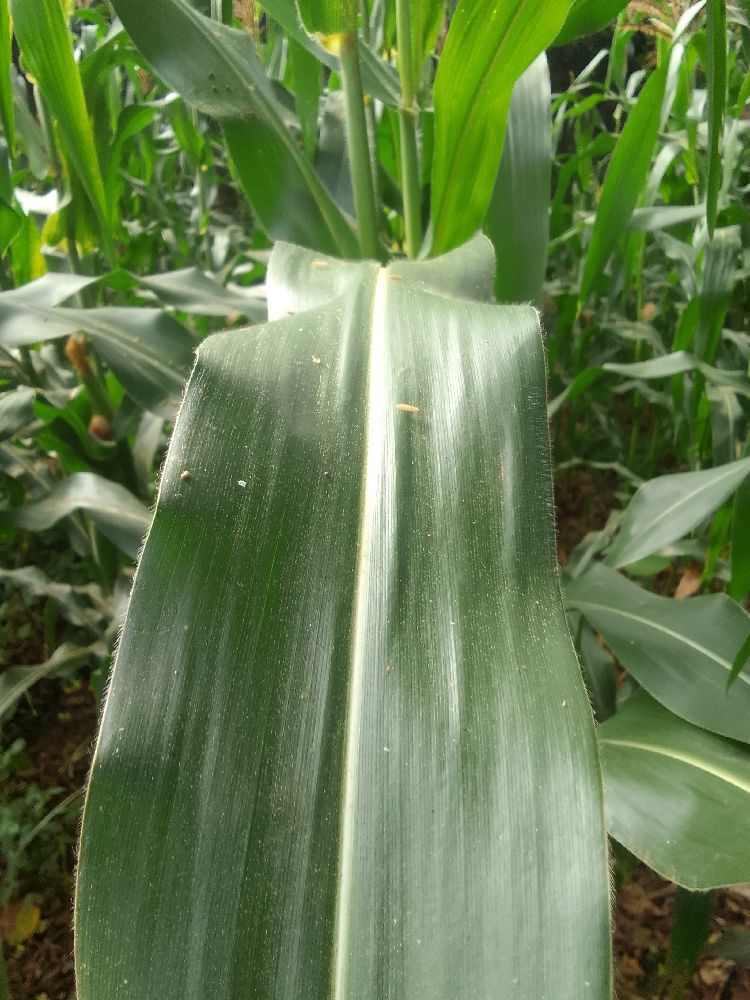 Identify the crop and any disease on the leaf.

maize, healthy
